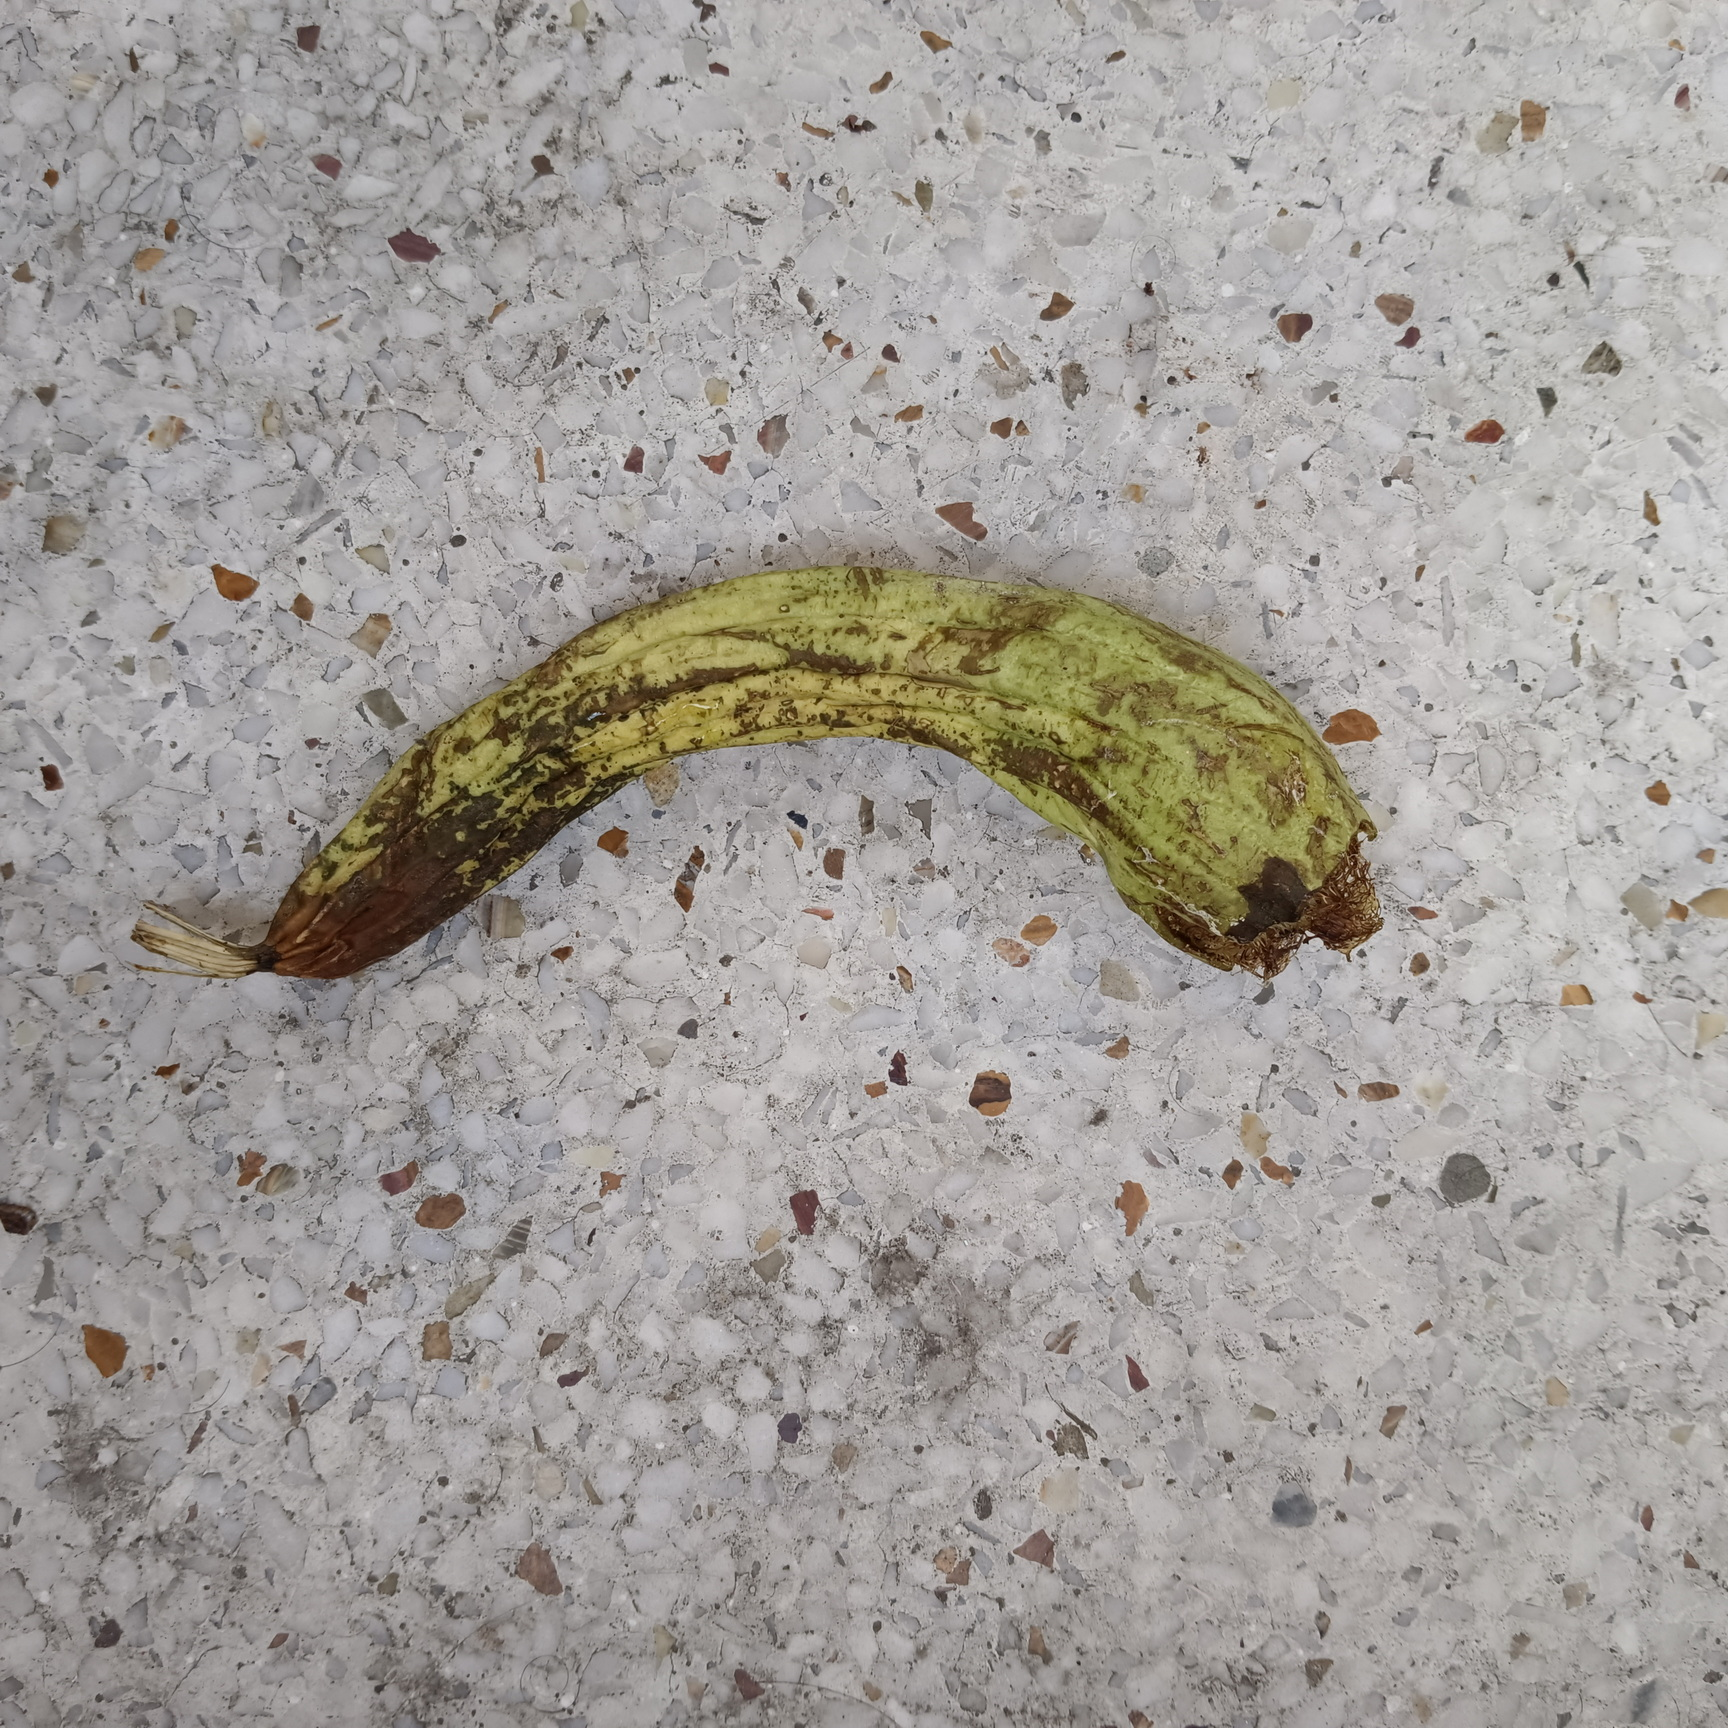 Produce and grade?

luffa, faulty
